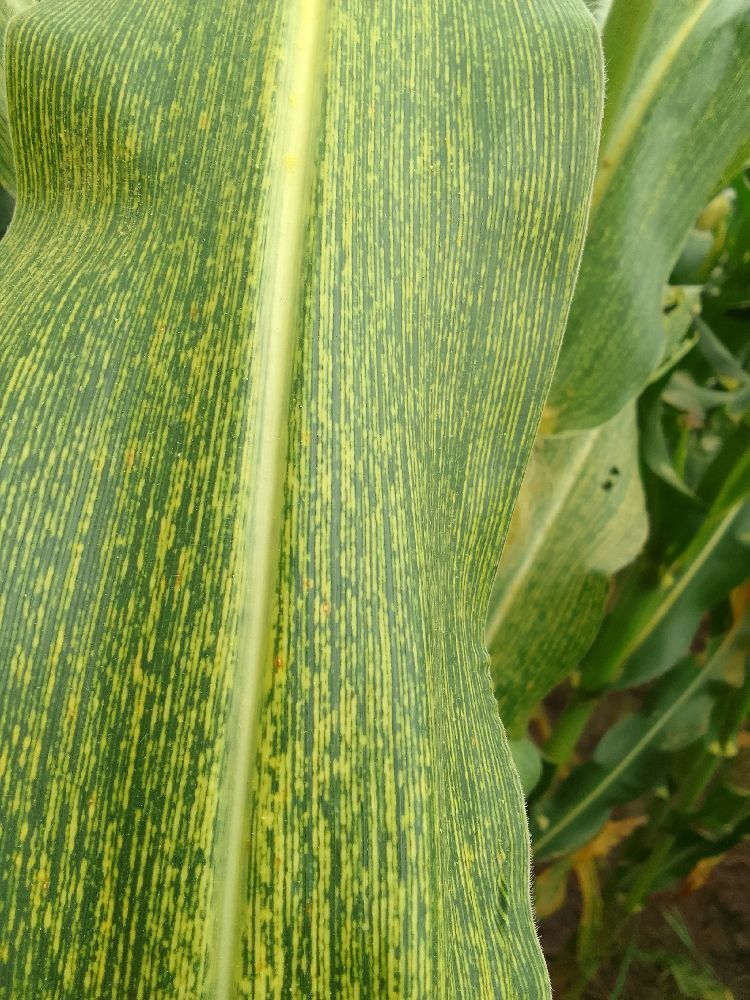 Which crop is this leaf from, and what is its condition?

maize, maize streak virus
